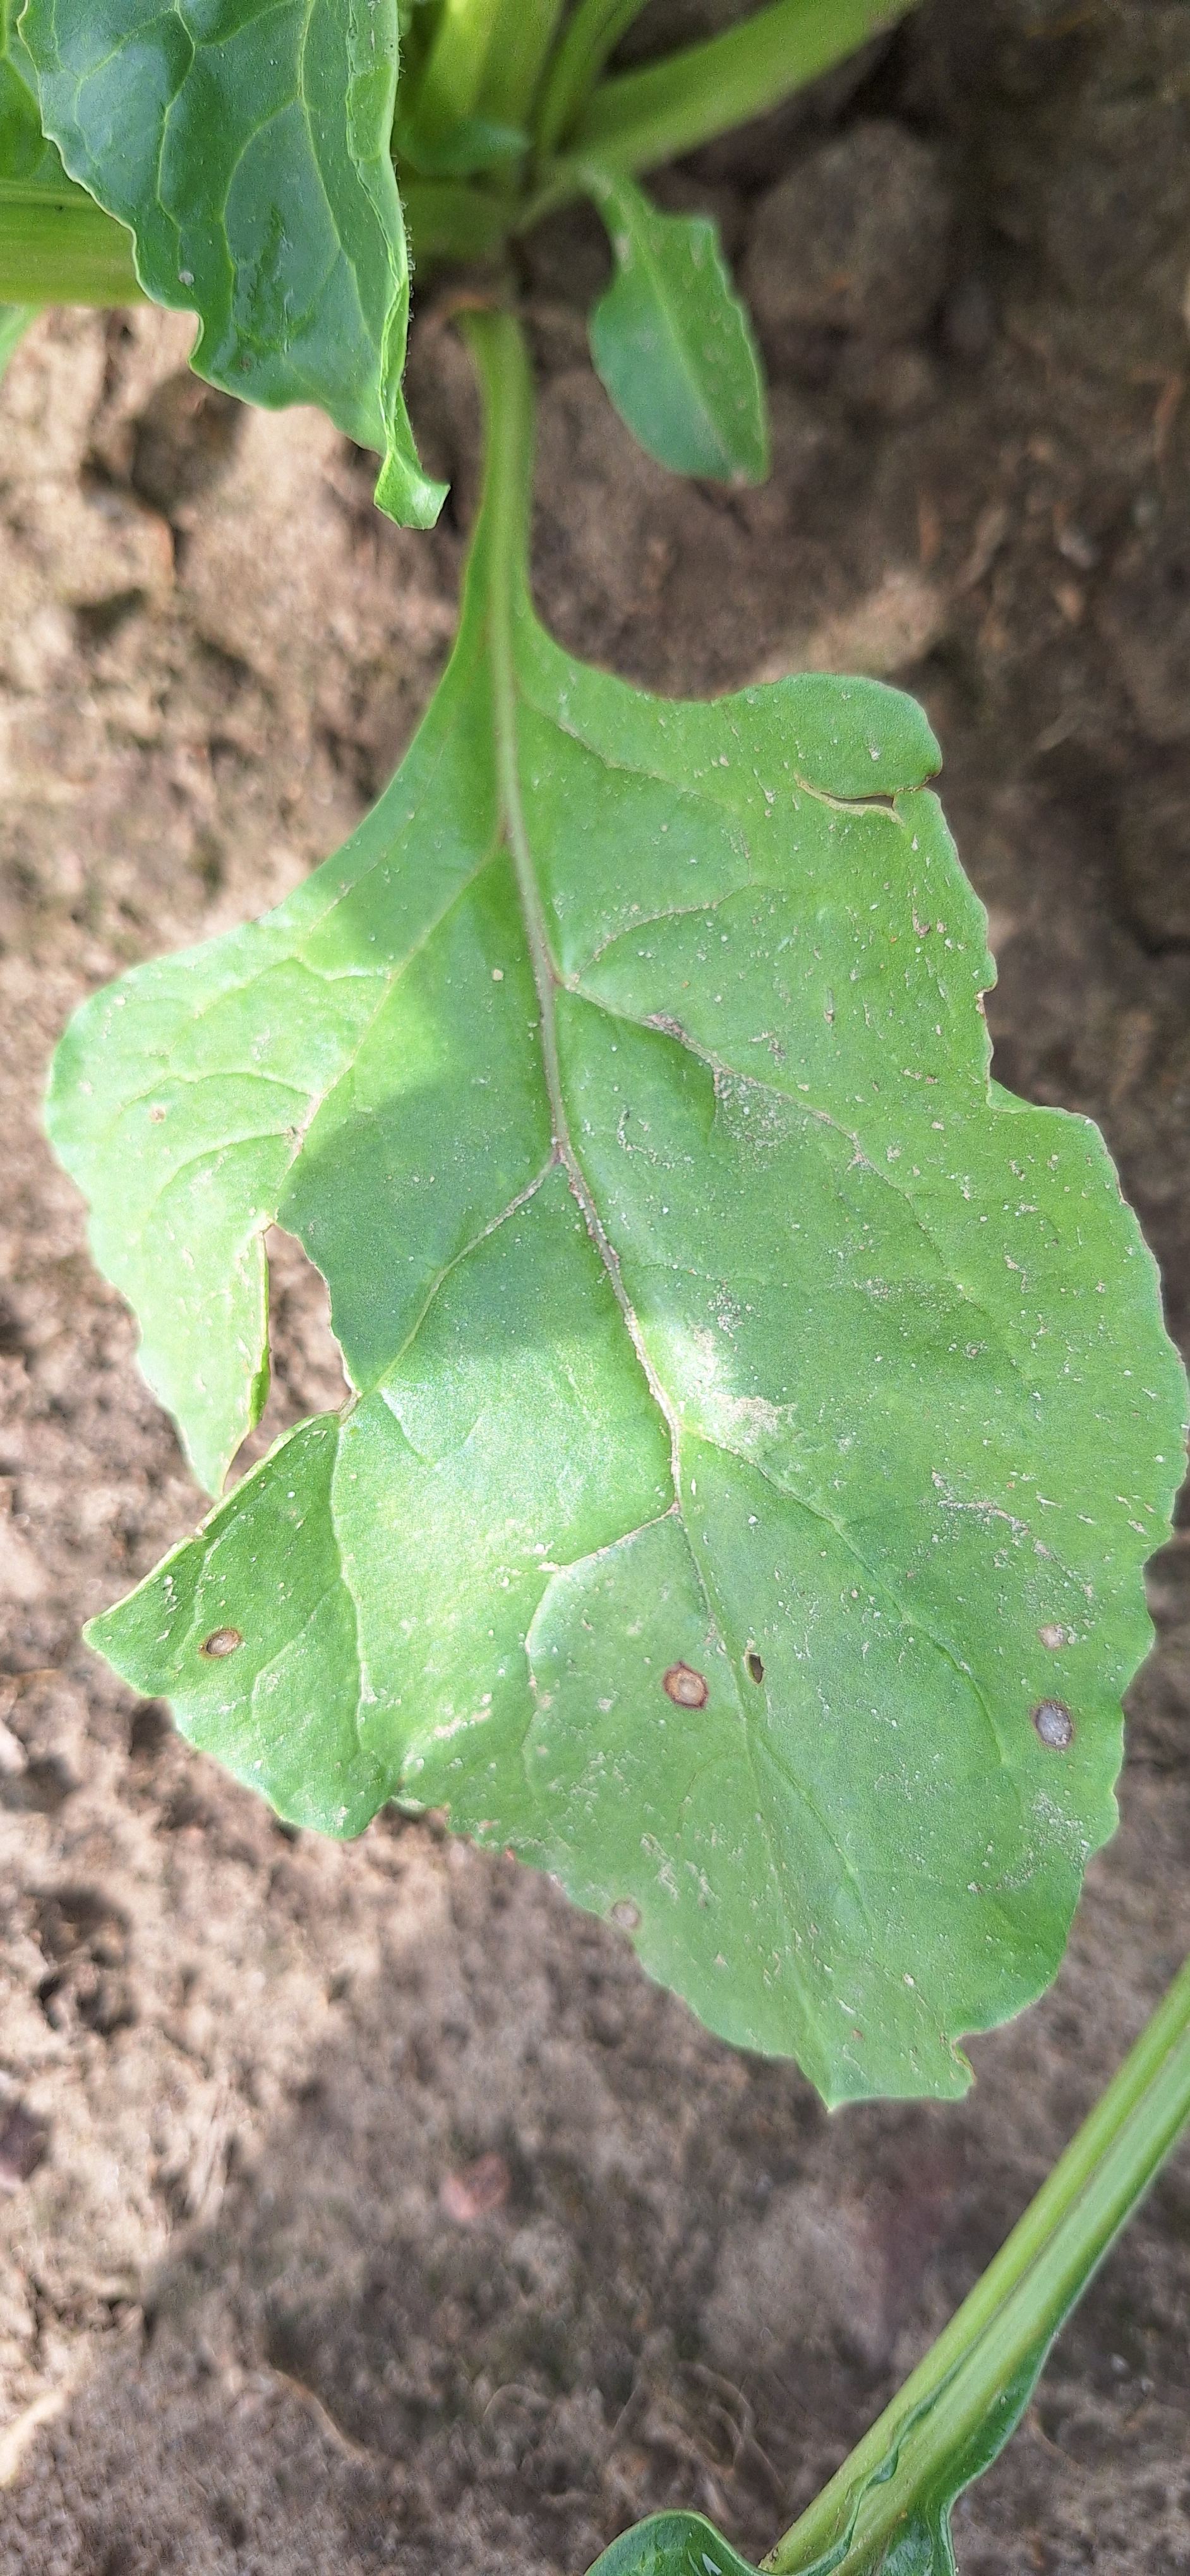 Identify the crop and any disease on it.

beet, cercospora
